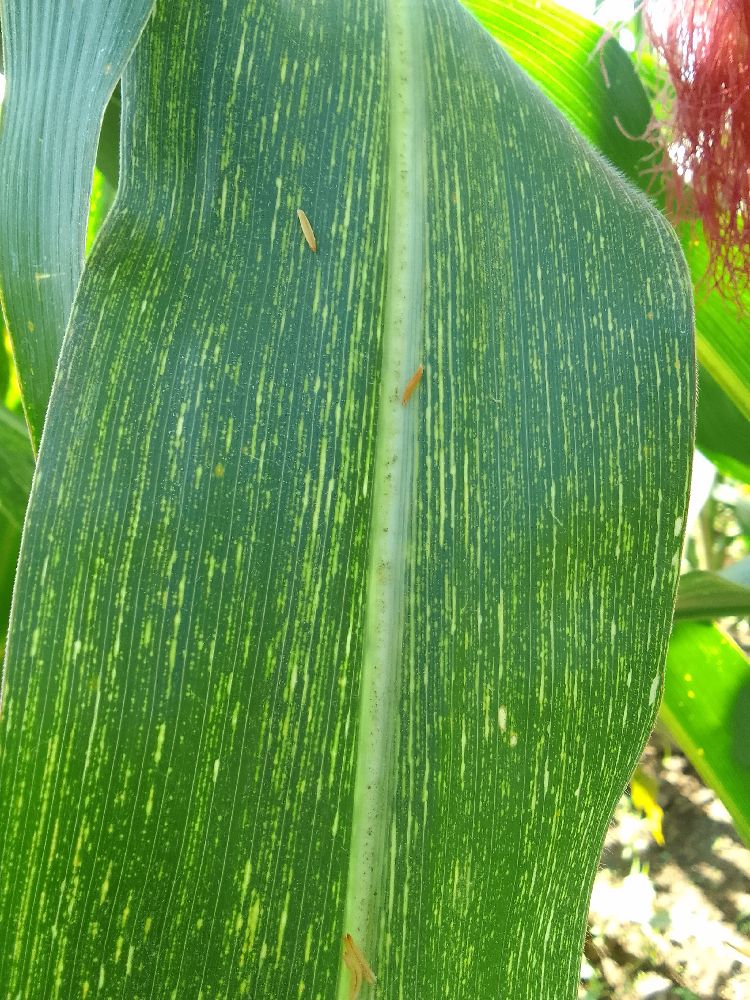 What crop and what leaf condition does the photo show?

maize, maize streak virus
